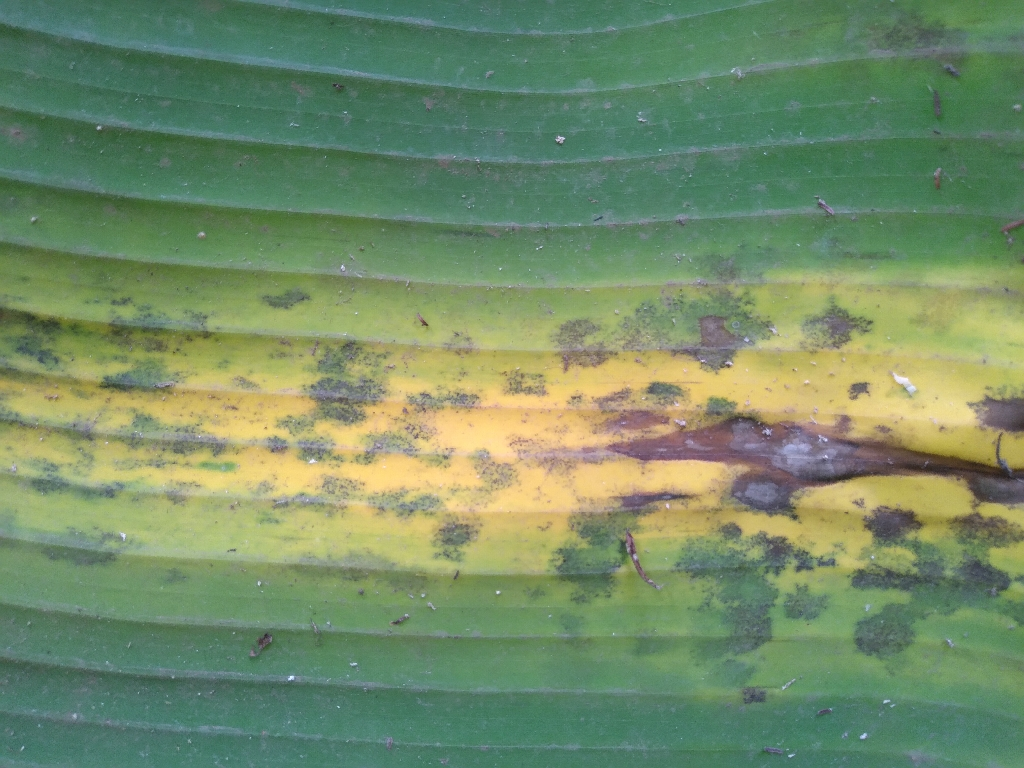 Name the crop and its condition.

banana, black sigatoka
